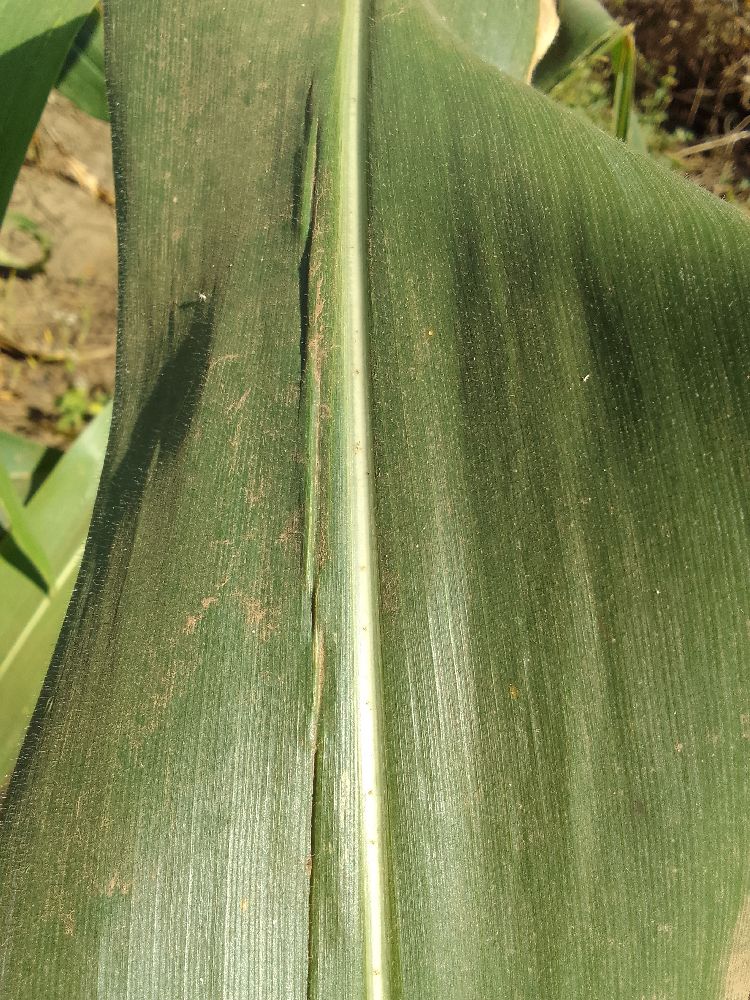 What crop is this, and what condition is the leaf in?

maize, healthy
